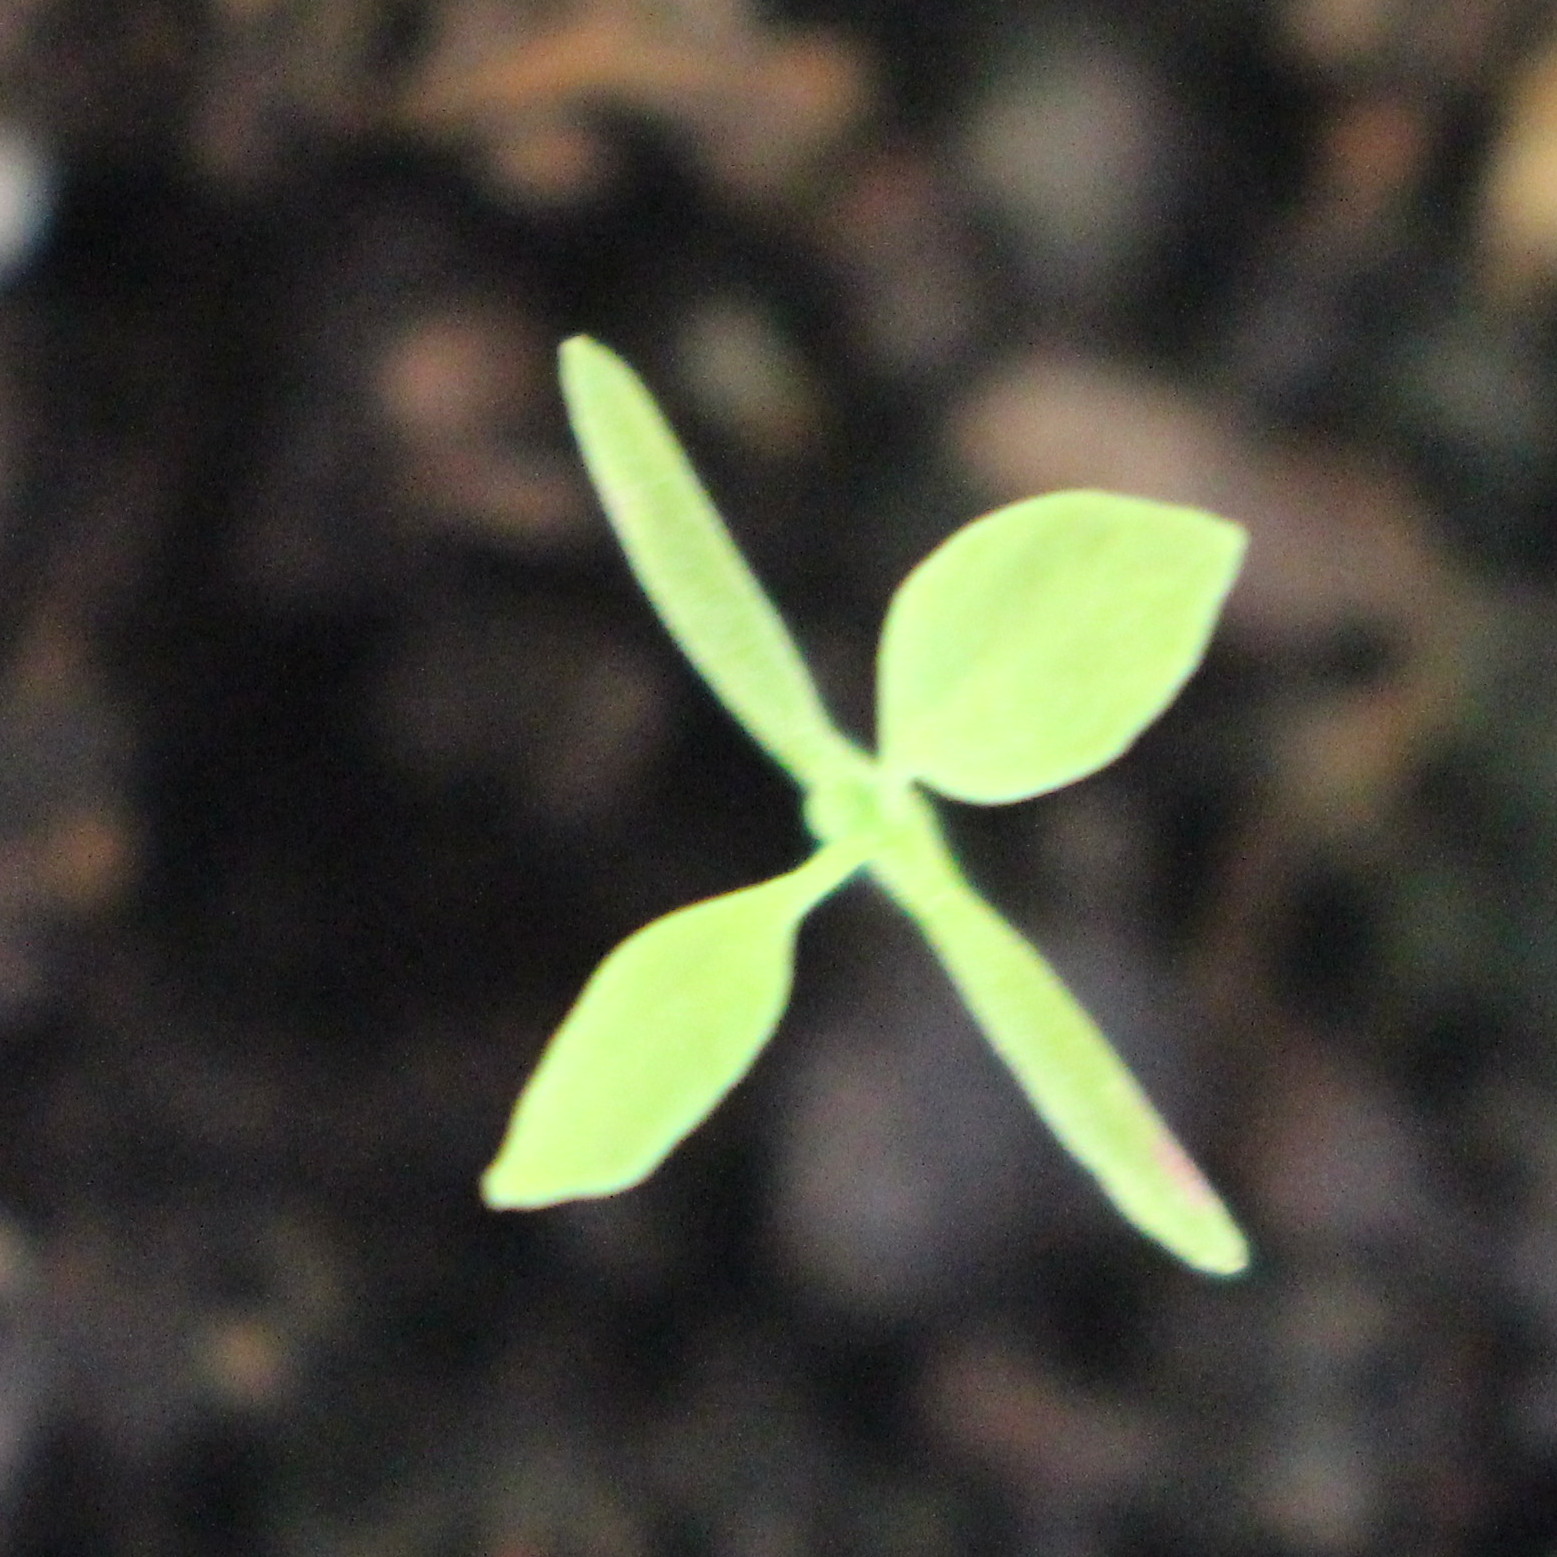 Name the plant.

Papaver rhoeas
